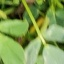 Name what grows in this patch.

unstructured weed
